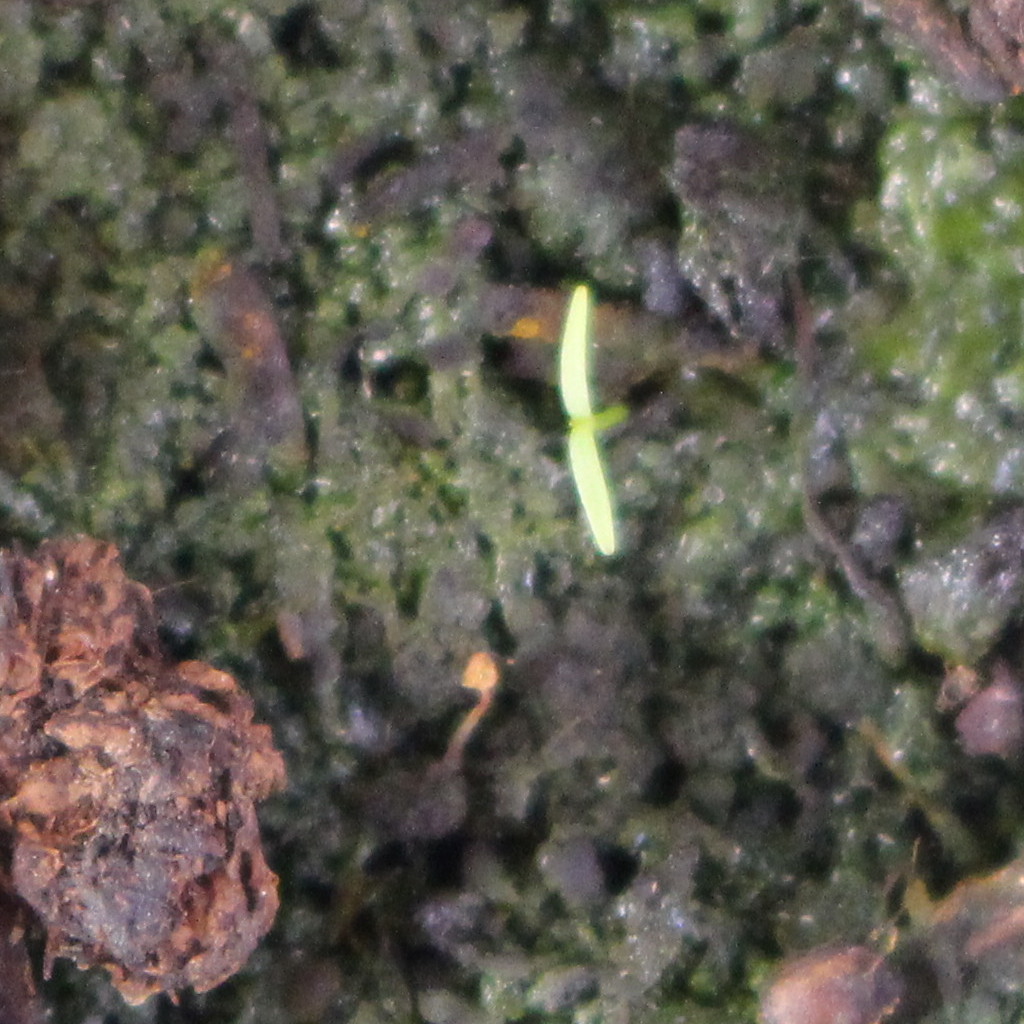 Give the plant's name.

Papaver rhoeas
